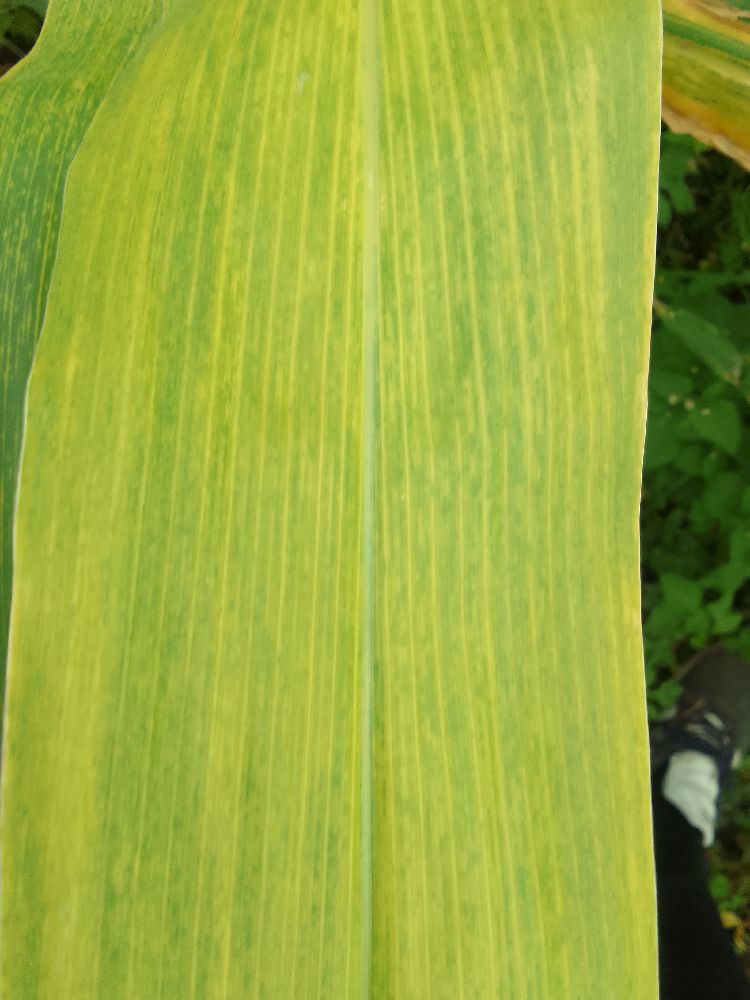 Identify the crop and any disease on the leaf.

maize, maize lethal necrosis
